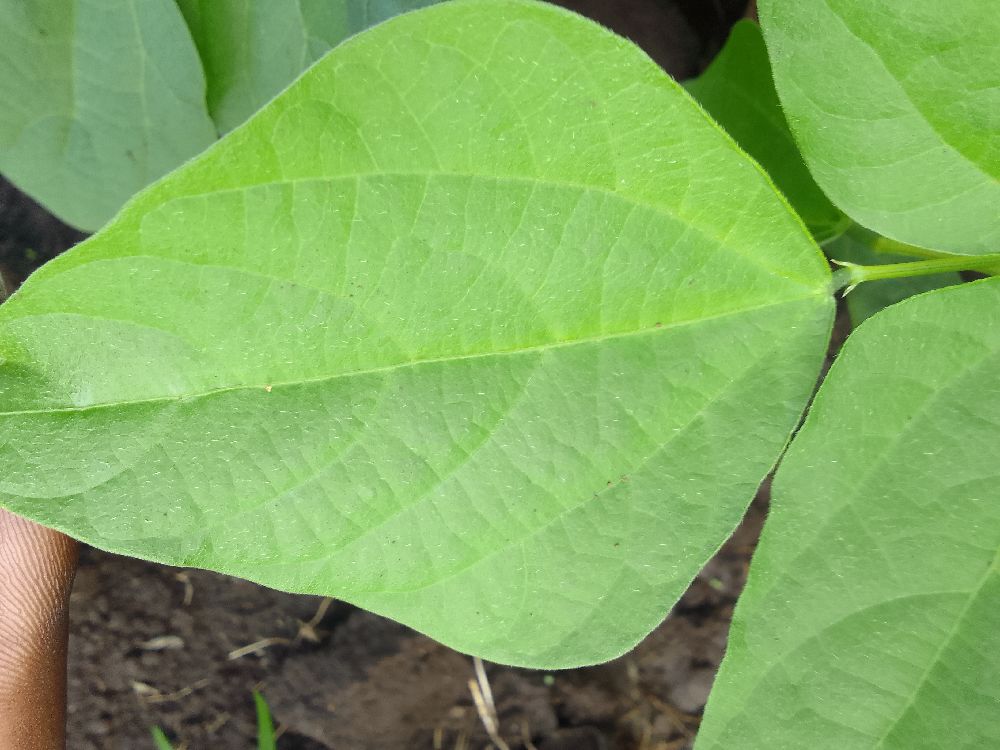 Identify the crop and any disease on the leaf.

common bean, healthy
